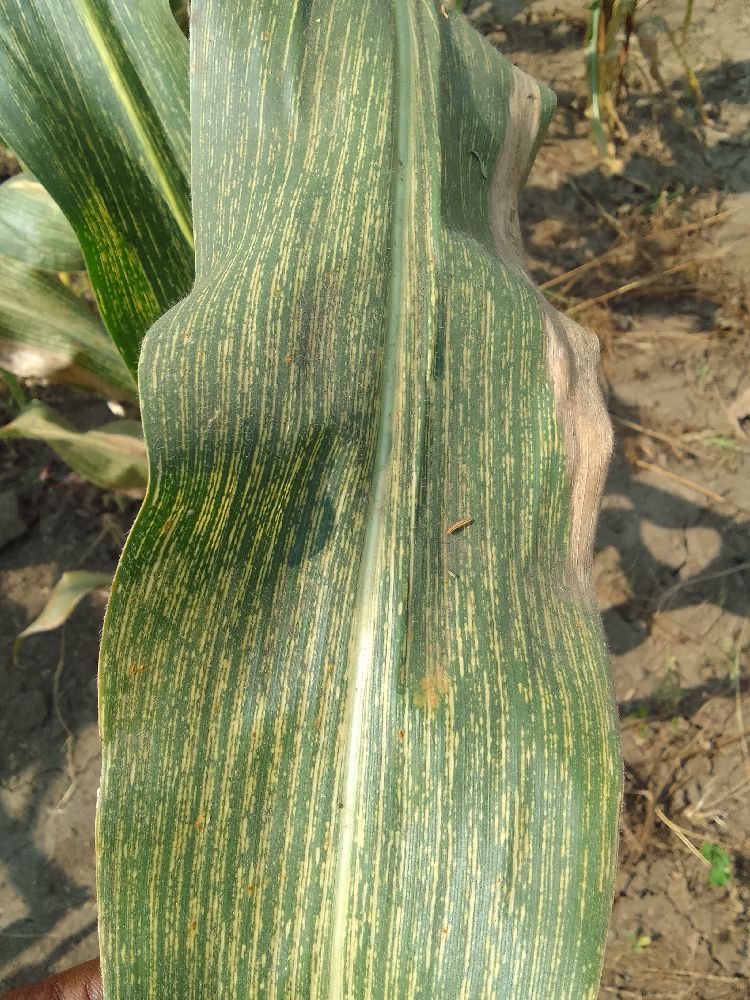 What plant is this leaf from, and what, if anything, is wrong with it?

maize, maize streak virus
